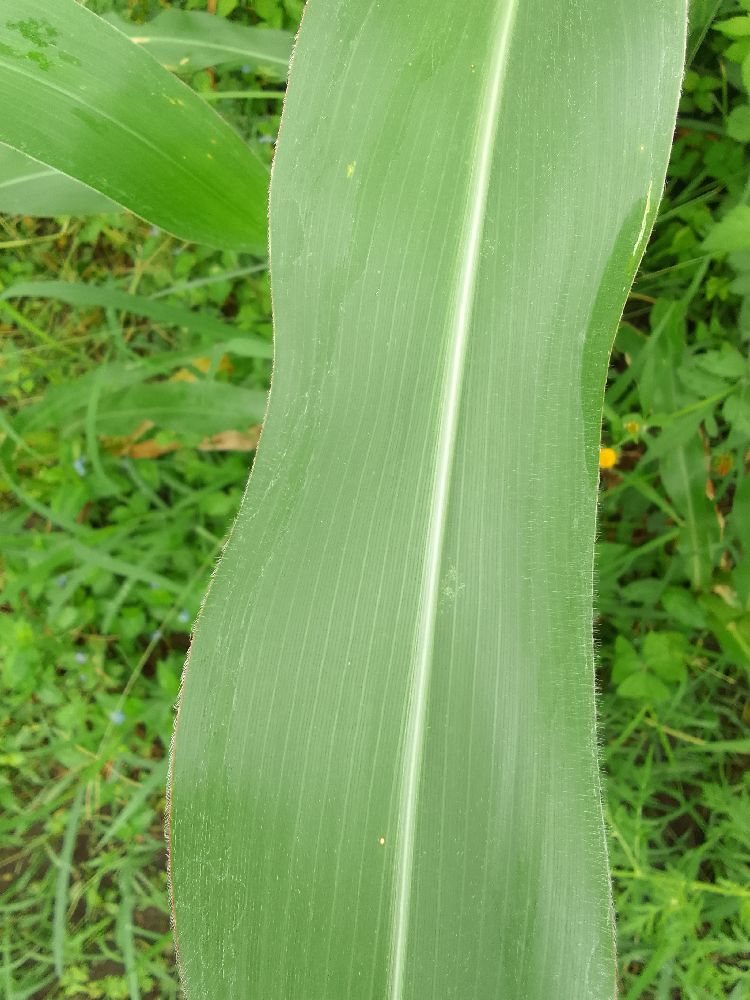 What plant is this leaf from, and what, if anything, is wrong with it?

maize, healthy
